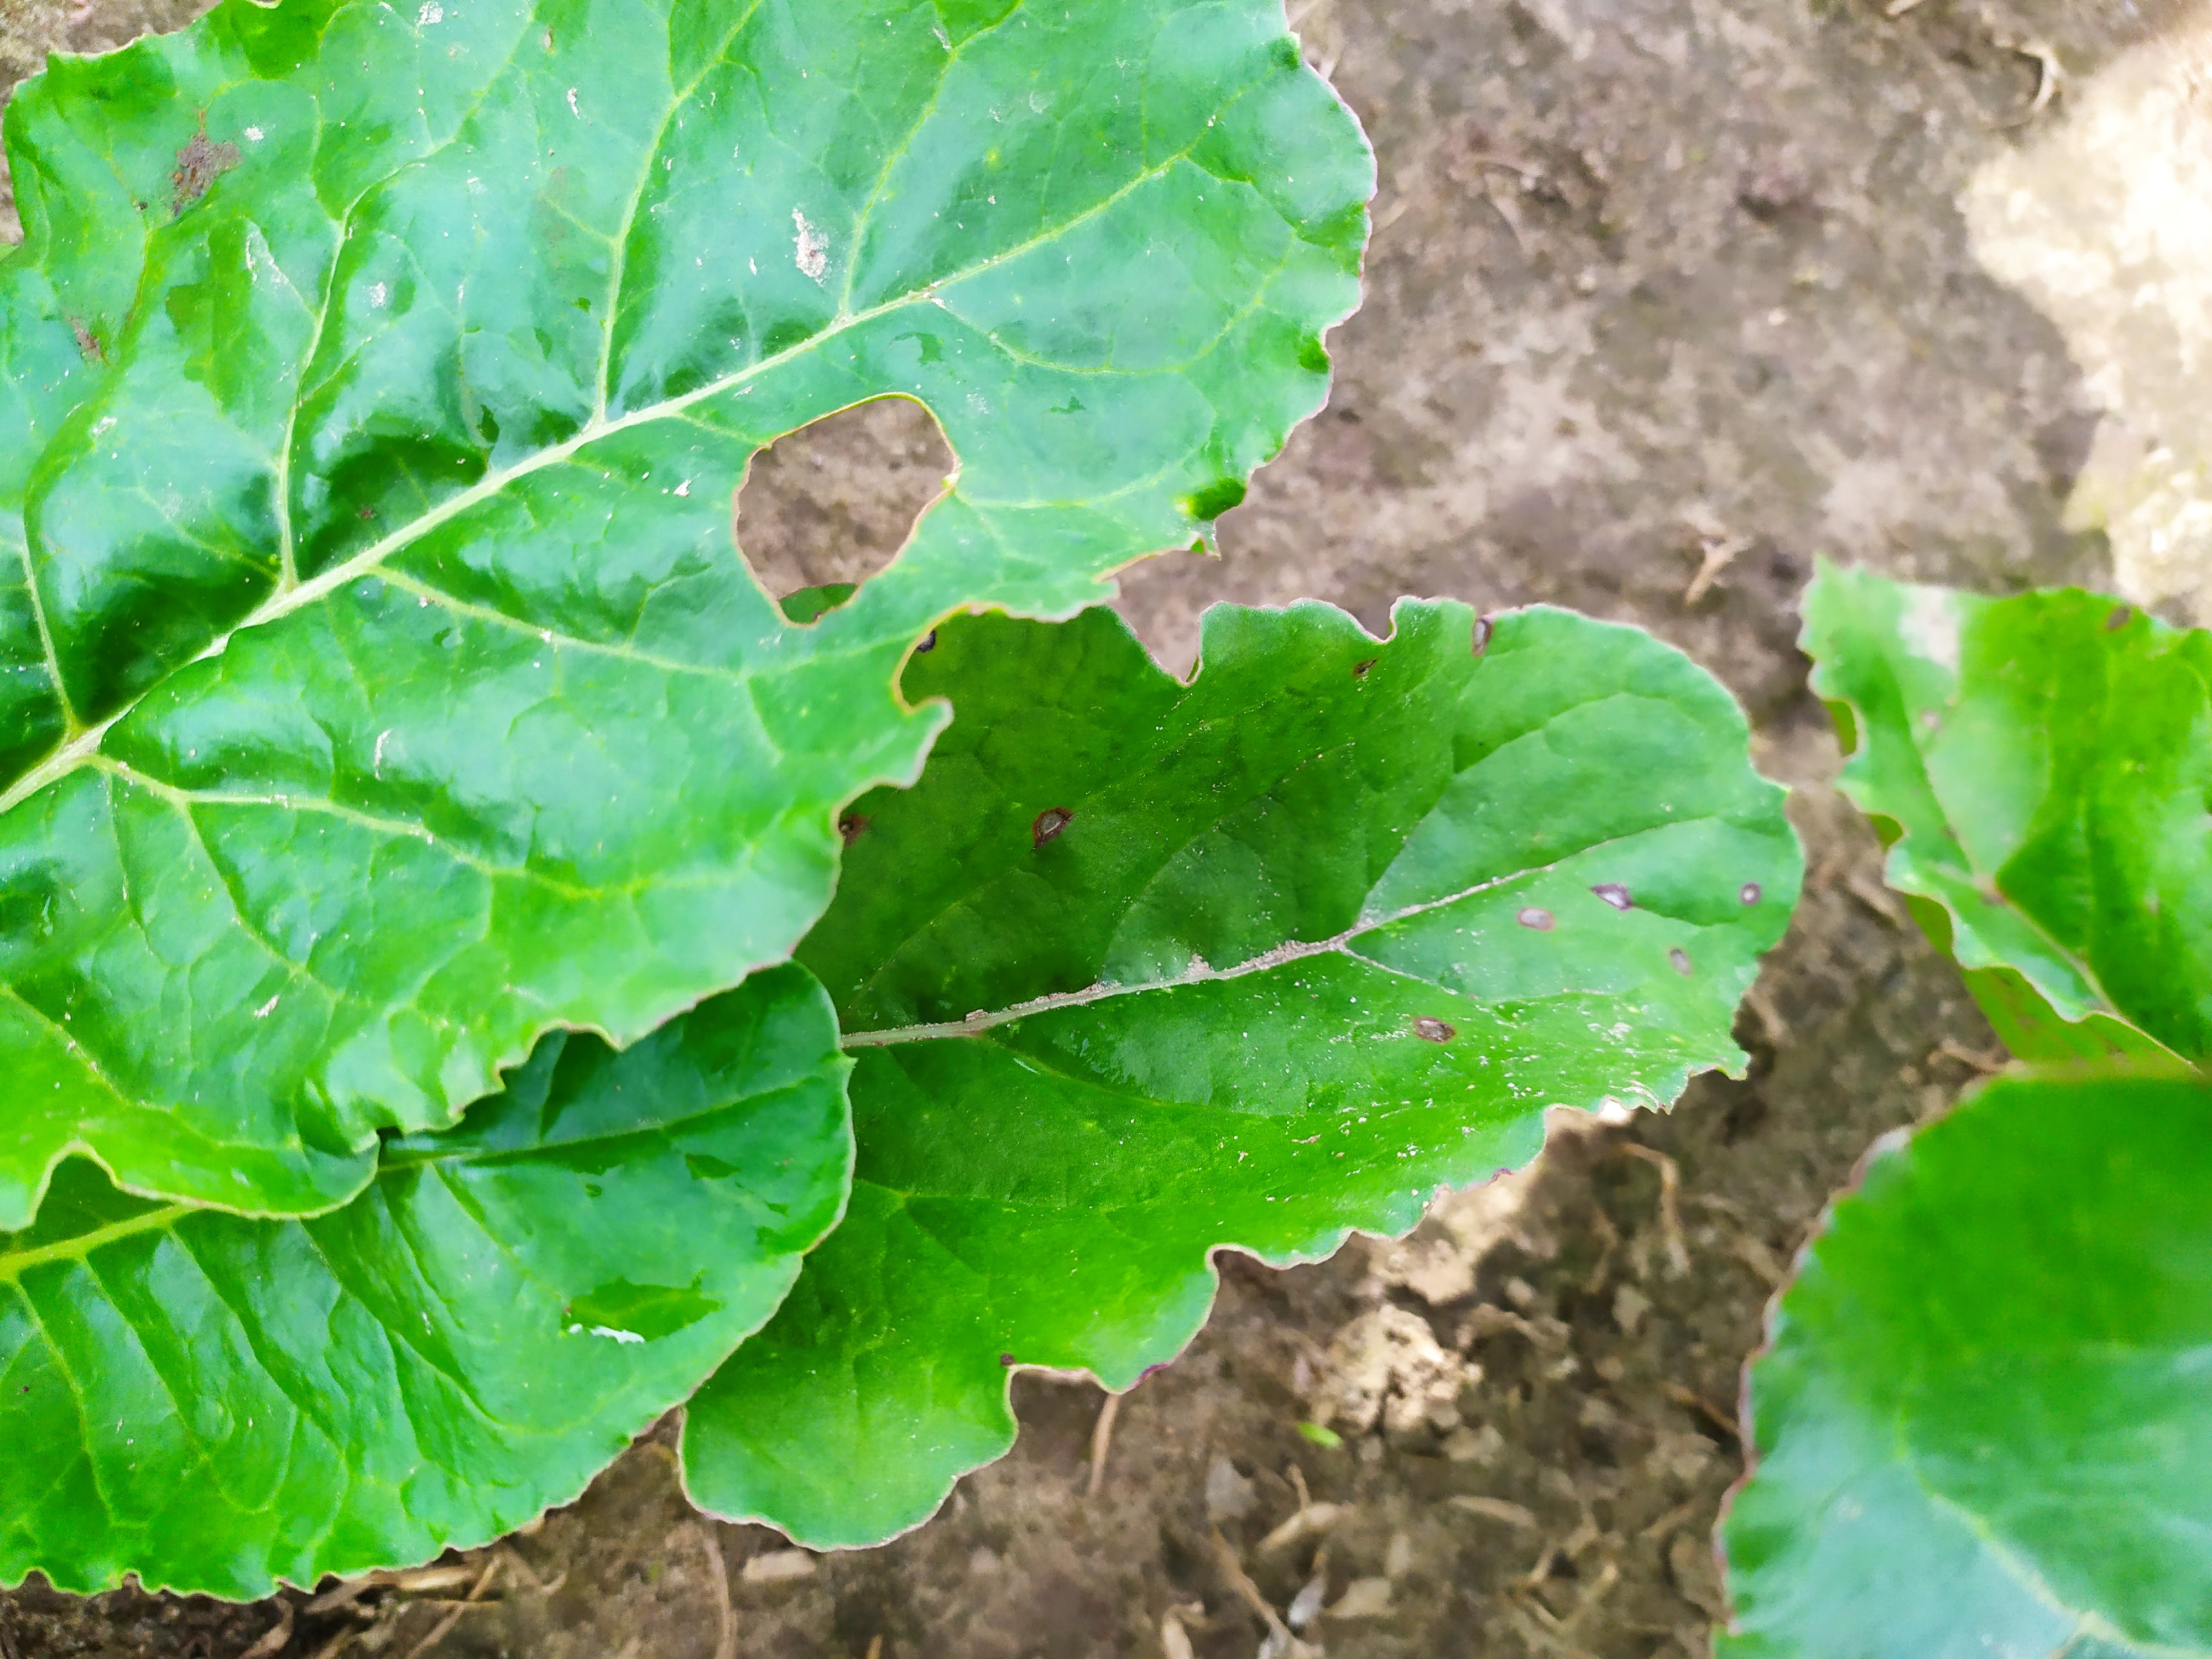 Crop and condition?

beet, cercospora
